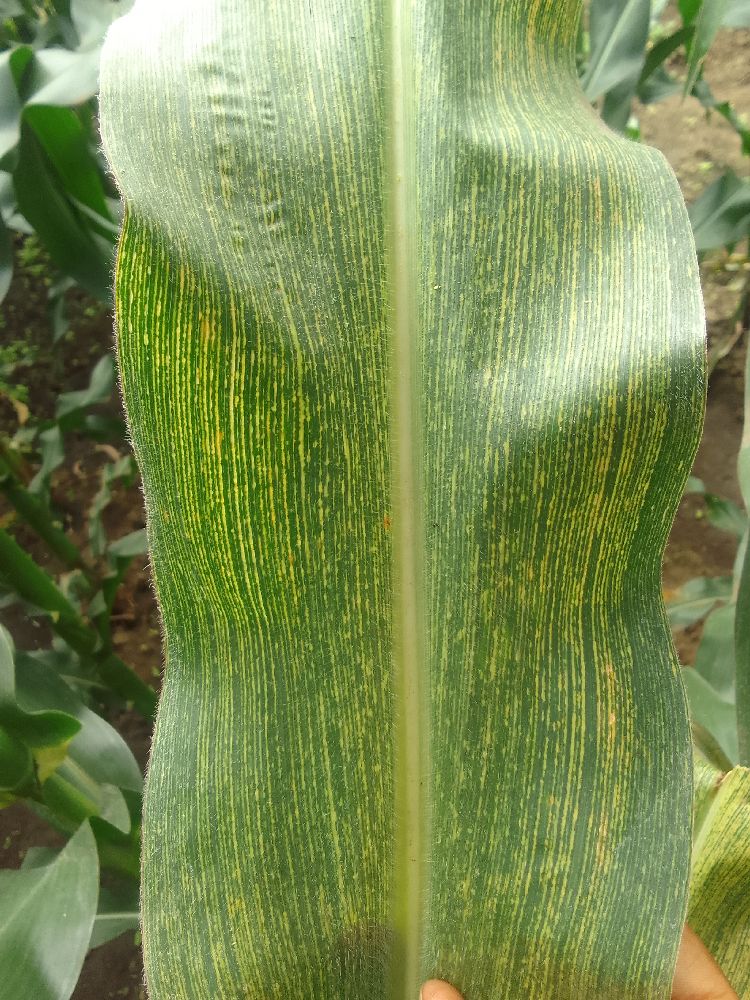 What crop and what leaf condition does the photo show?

maize, maize streak virus
